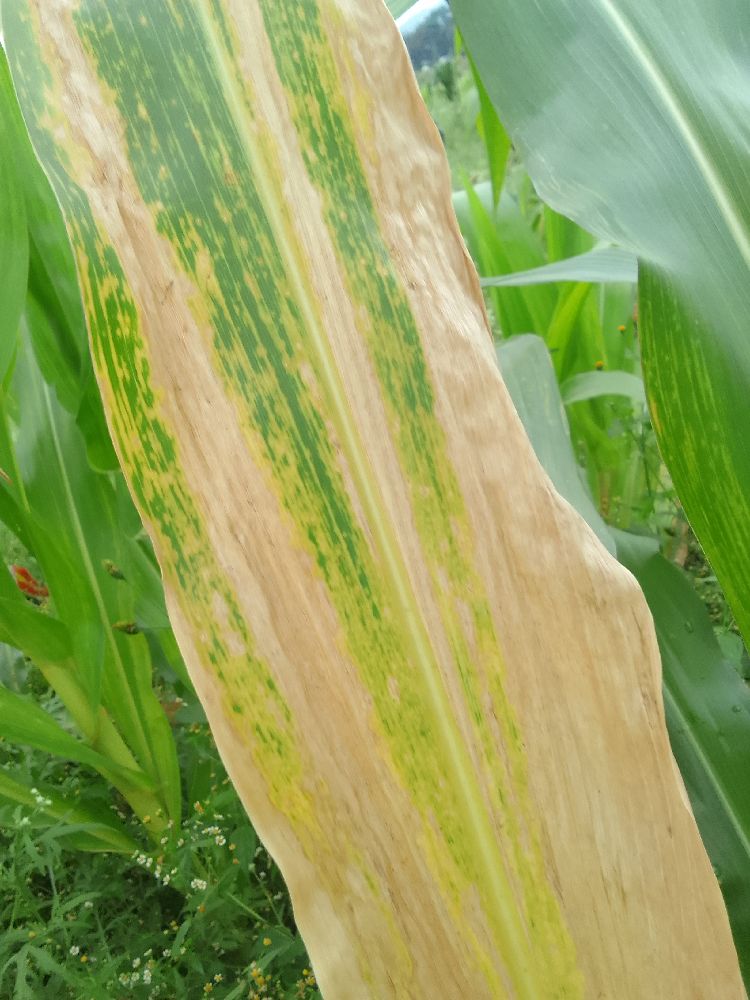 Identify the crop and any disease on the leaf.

maize, maize lethal necrosis
